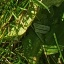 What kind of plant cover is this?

structured weed
